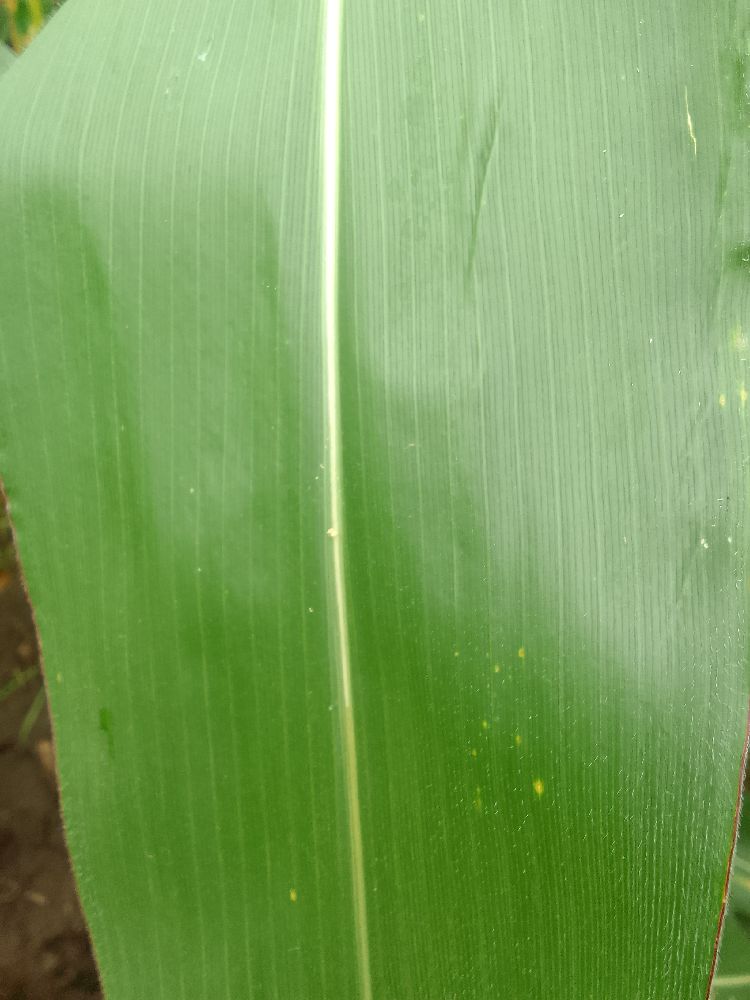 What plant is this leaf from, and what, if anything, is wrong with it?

maize, healthy
